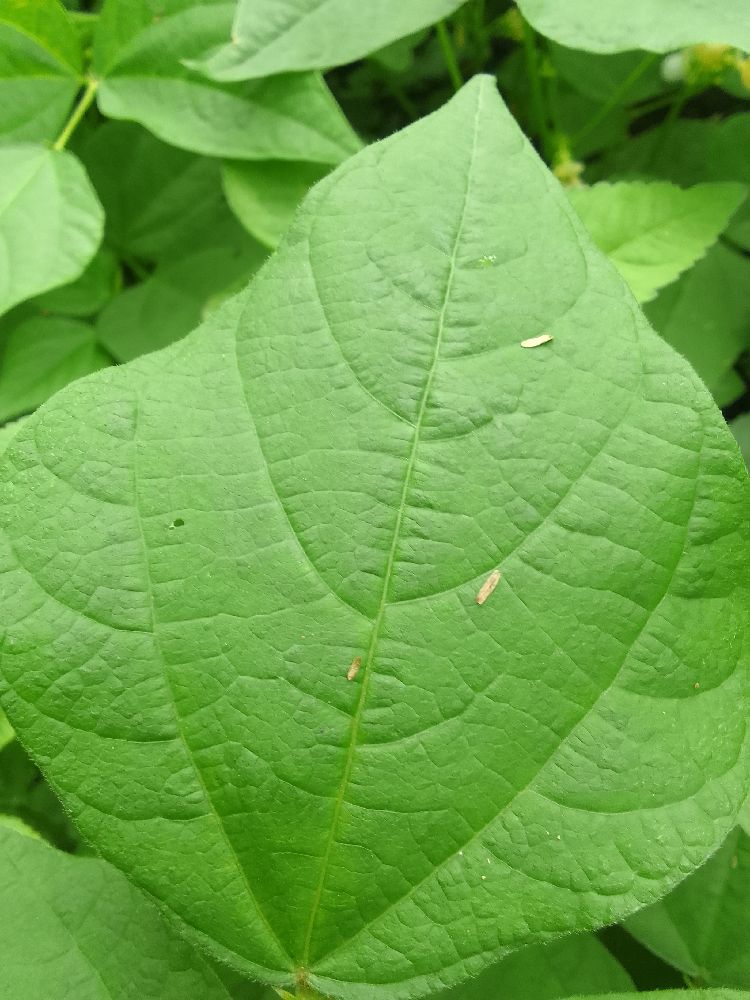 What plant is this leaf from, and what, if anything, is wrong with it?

common bean, healthy
